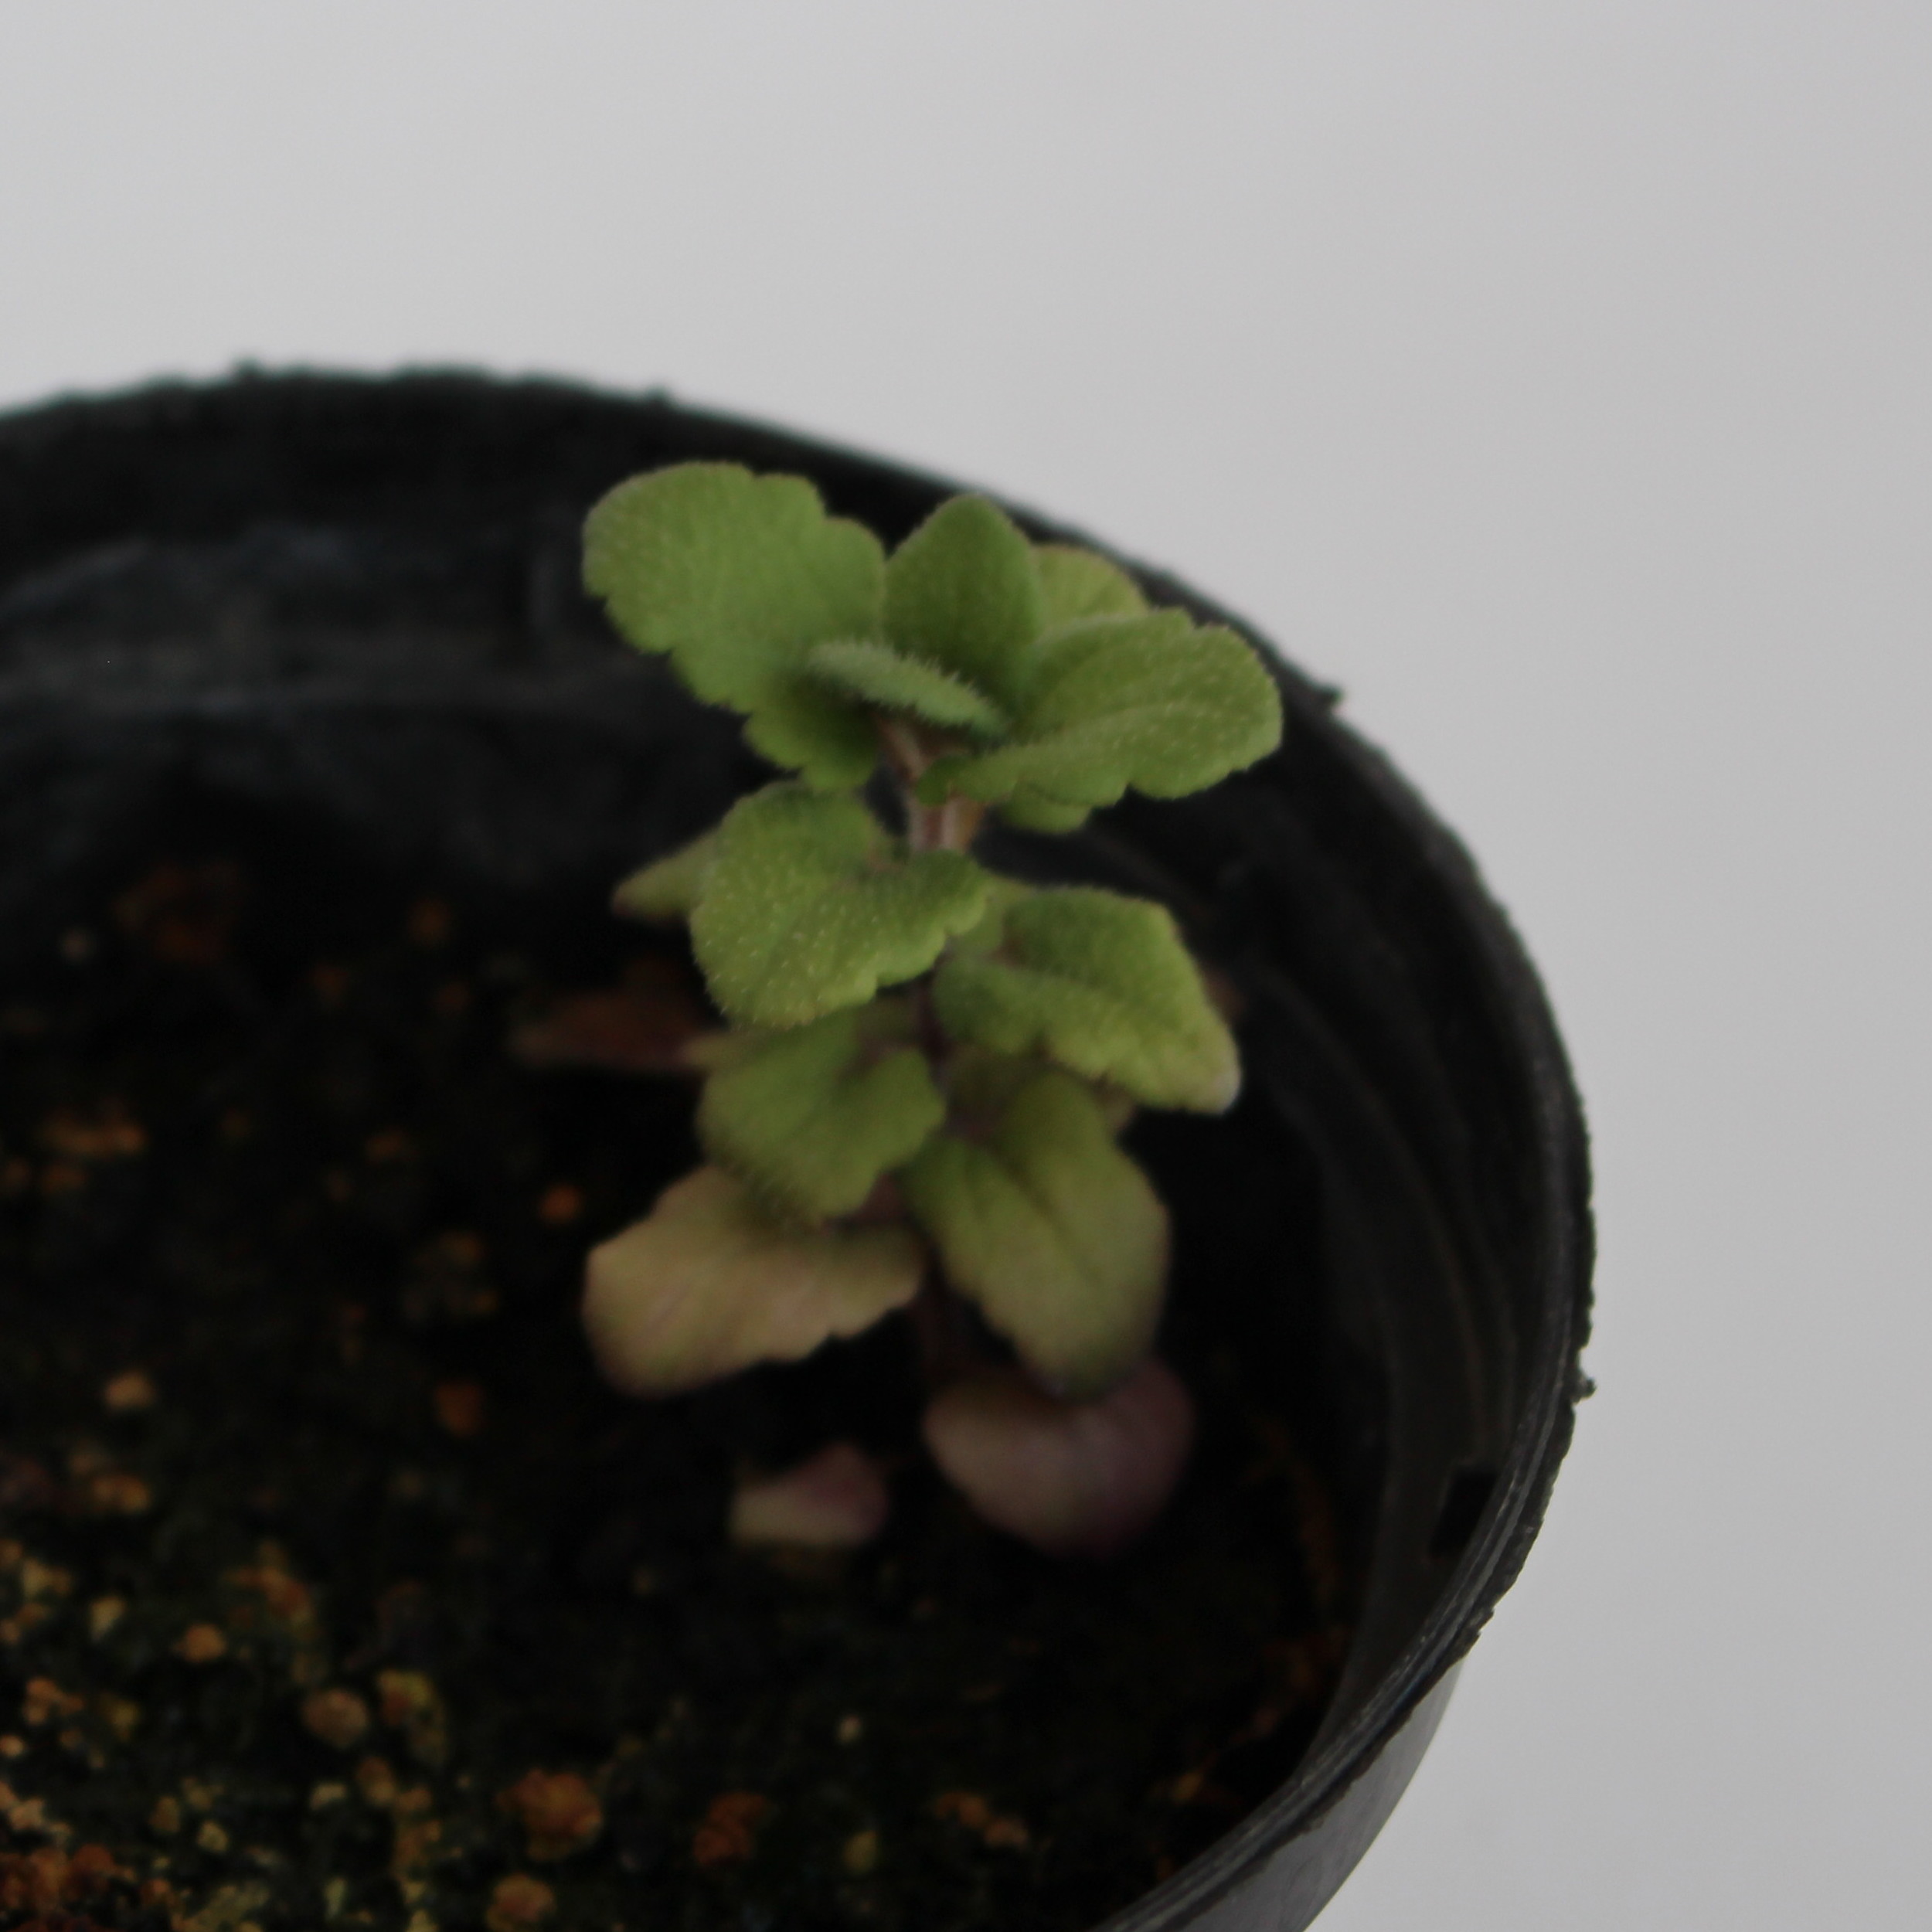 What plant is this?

Veronica persica
